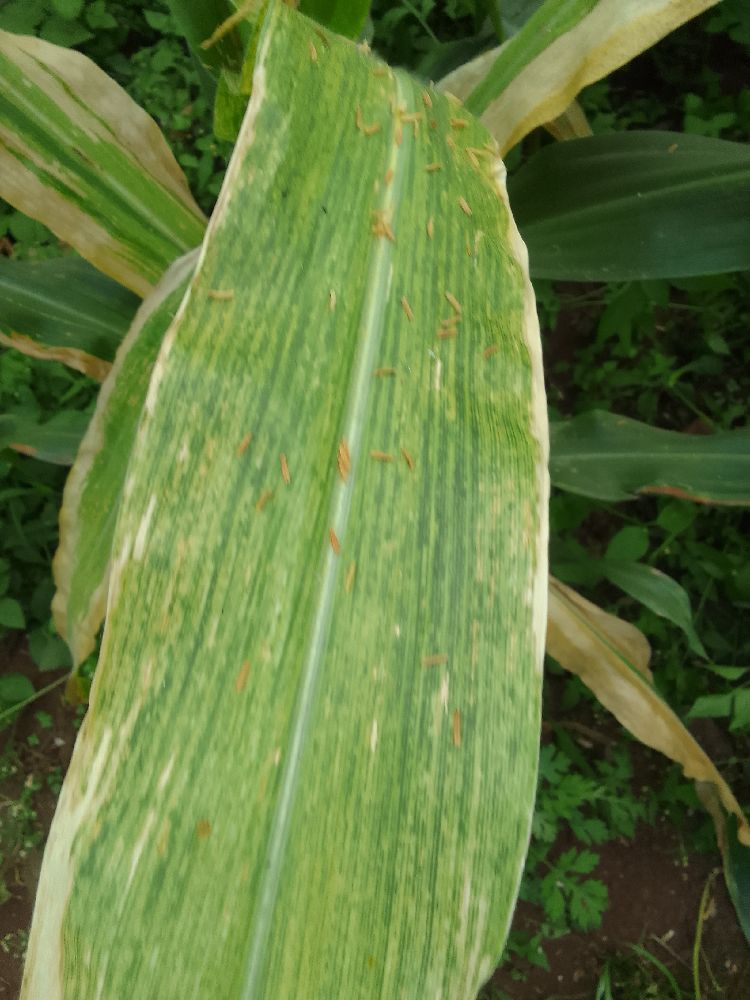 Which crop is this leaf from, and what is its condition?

maize, maize lethal necrosis
